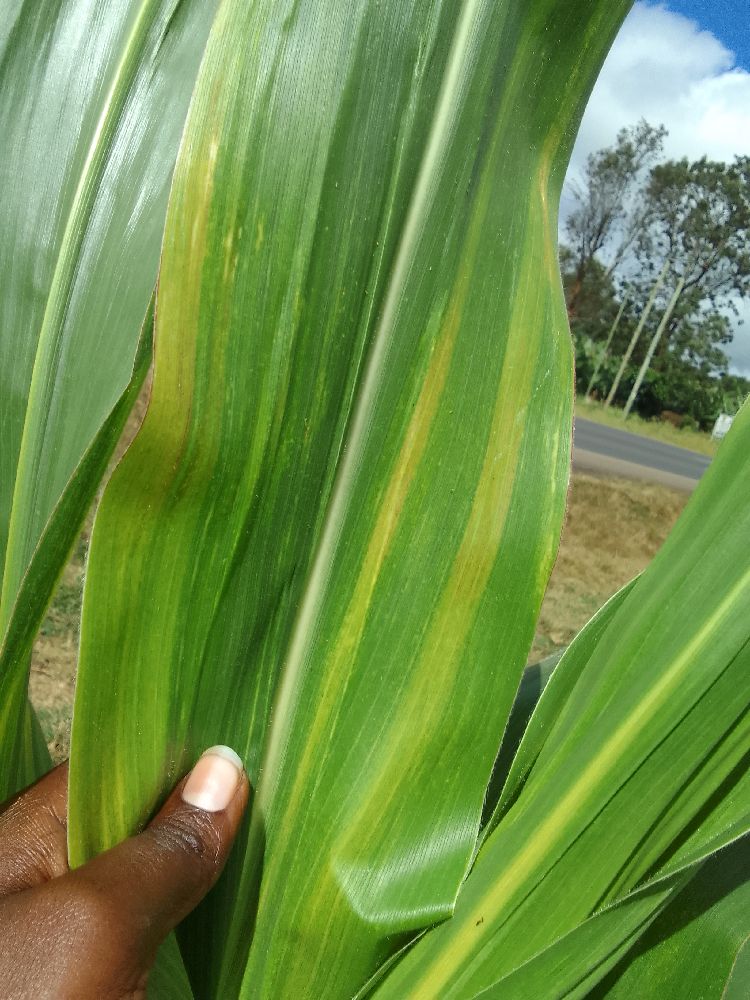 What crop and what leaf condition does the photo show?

maize, maize lethal necrosis
